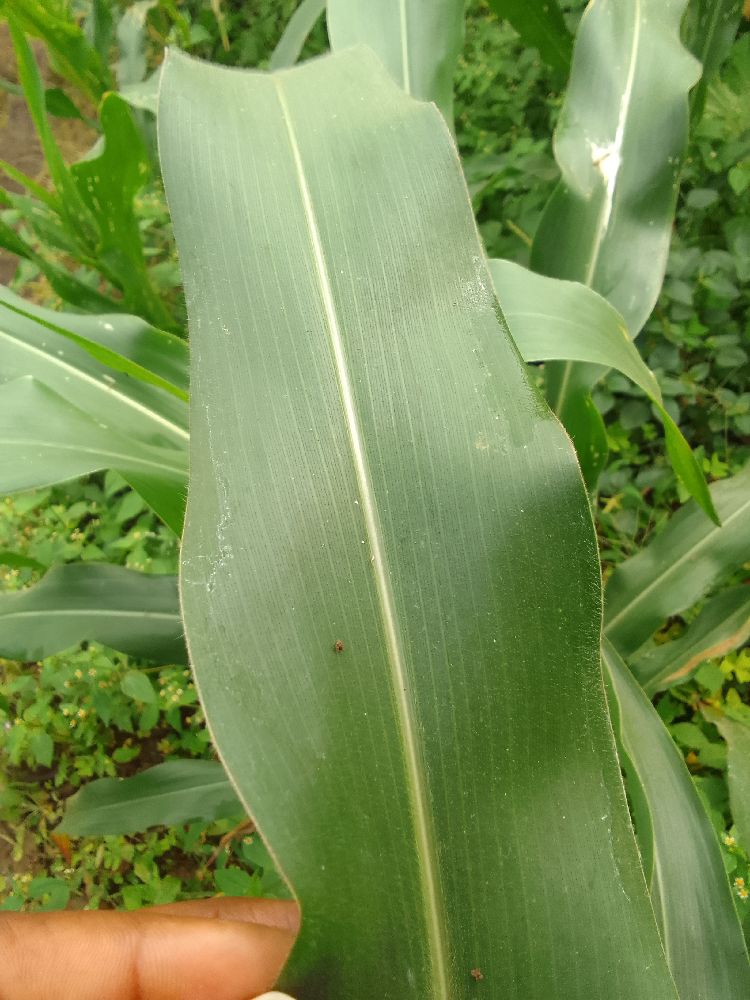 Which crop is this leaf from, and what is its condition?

maize, healthy
